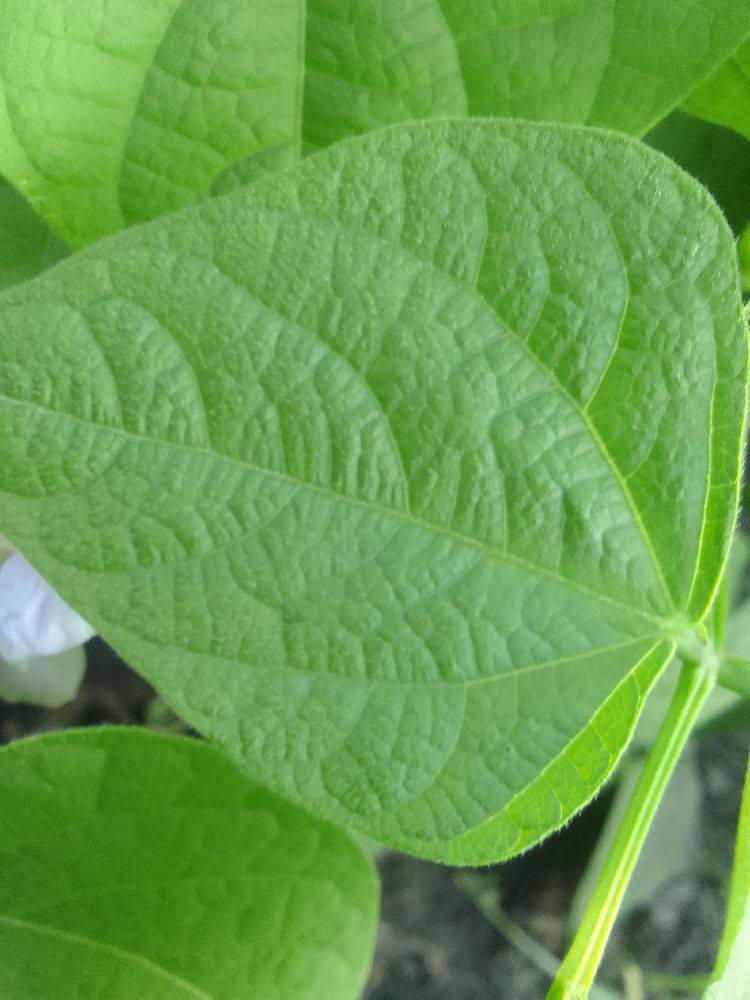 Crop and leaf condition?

common bean, healthy
